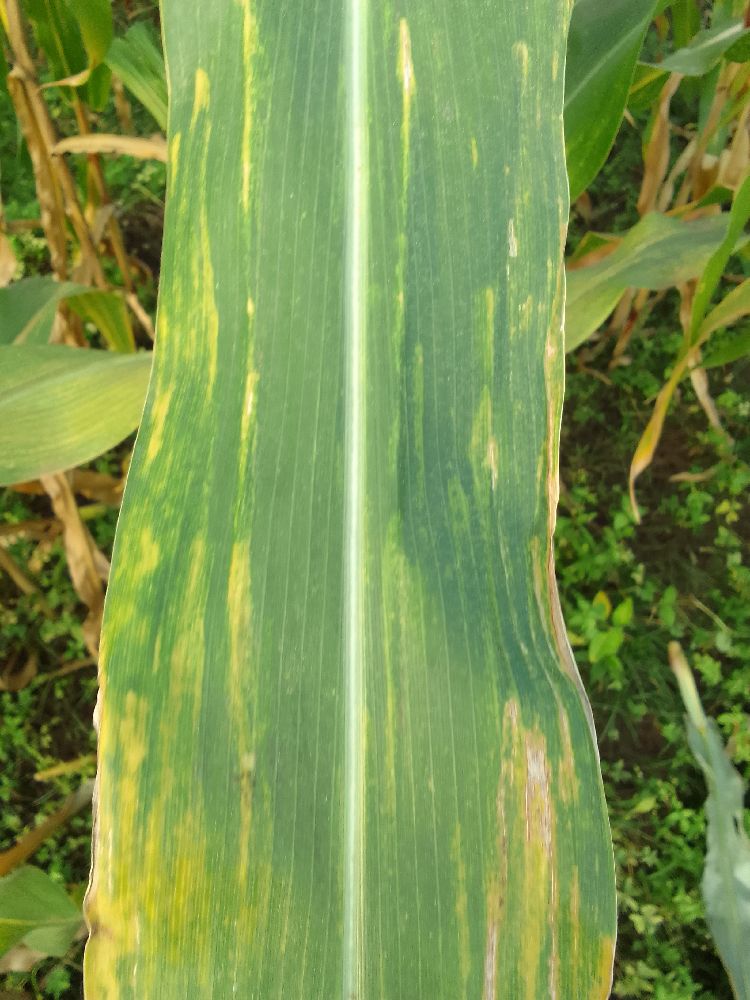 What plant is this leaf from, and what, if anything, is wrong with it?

maize, maize lethal necrosis
